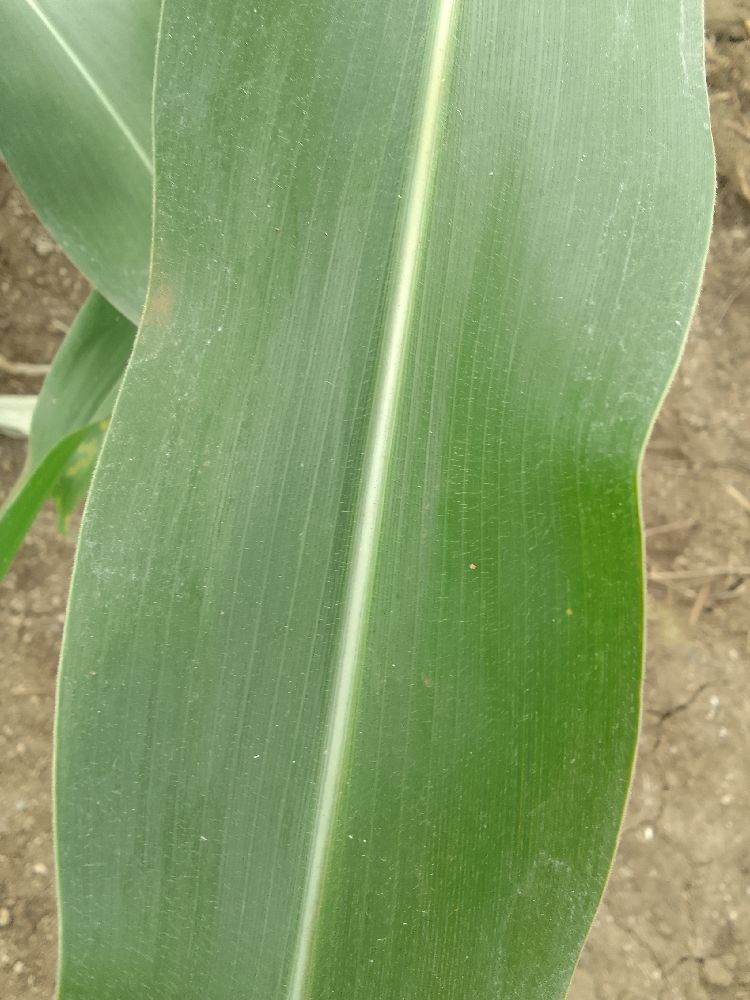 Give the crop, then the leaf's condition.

maize, healthy
